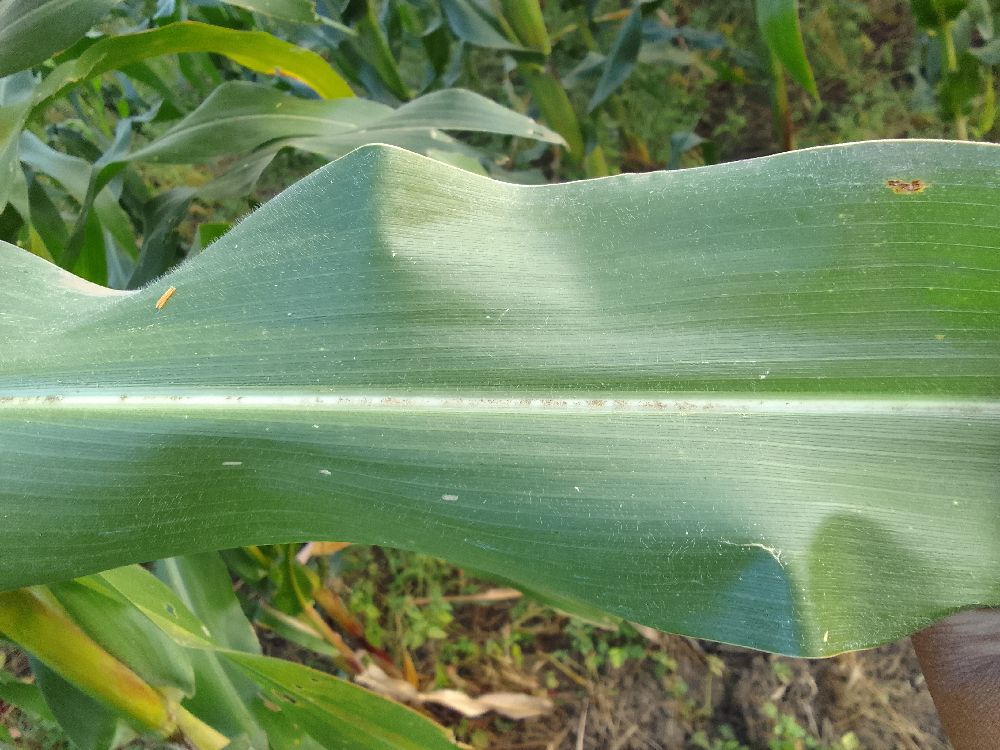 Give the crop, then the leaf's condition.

maize, healthy
